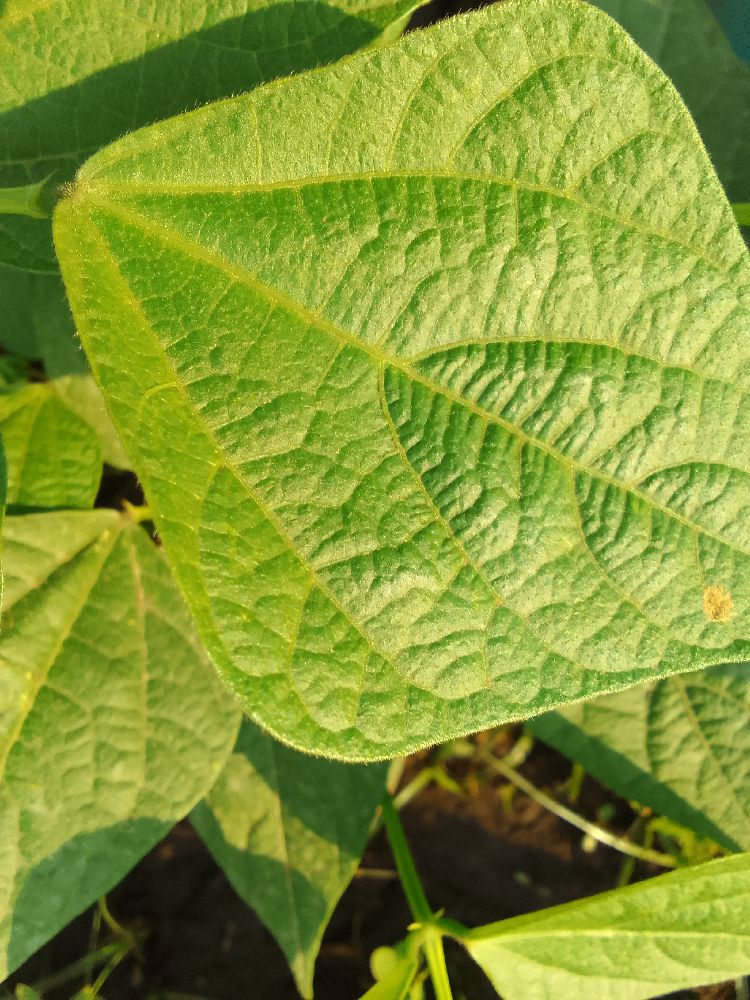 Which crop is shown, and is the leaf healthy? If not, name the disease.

common bean, healthy
